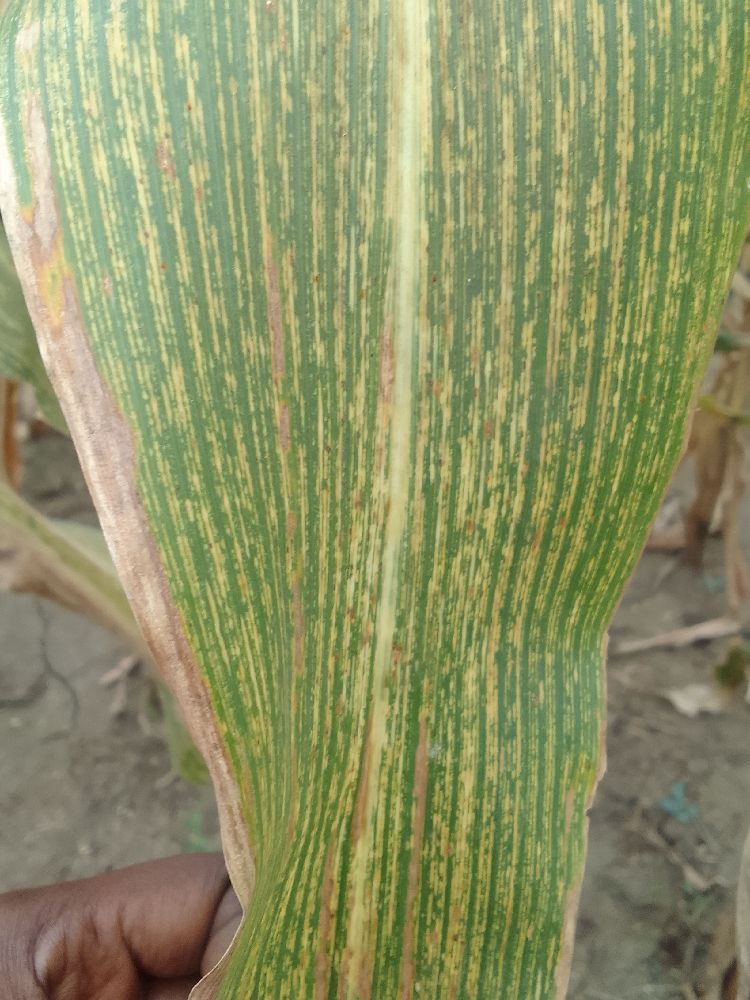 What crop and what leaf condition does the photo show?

maize, maize streak virus
